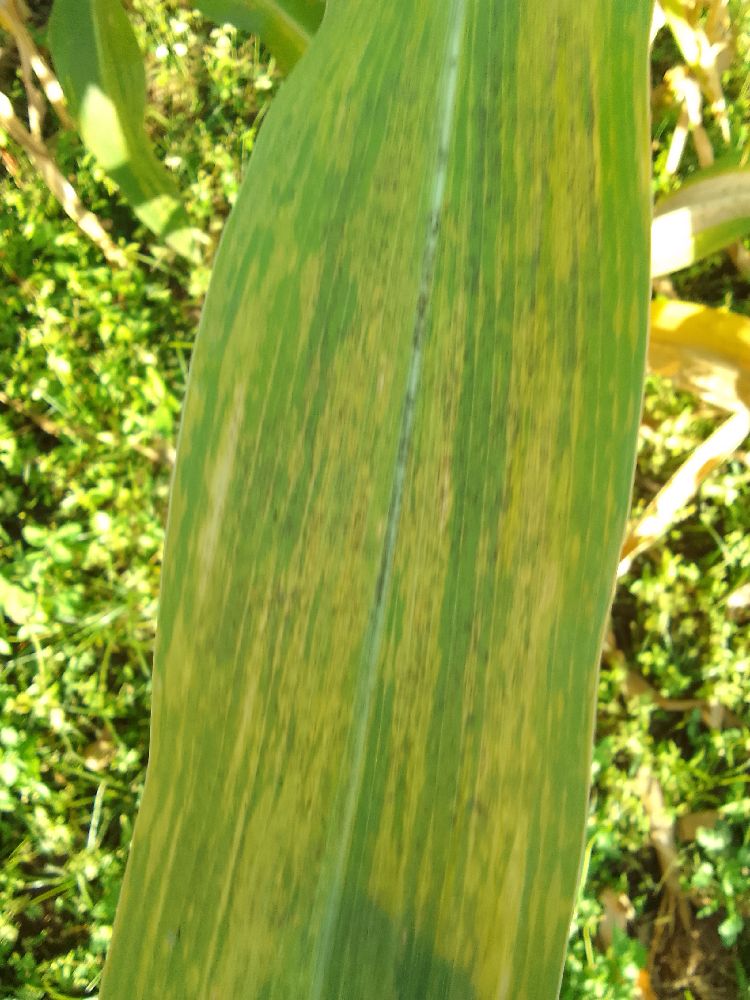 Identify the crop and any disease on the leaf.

maize, maize lethal necrosis
